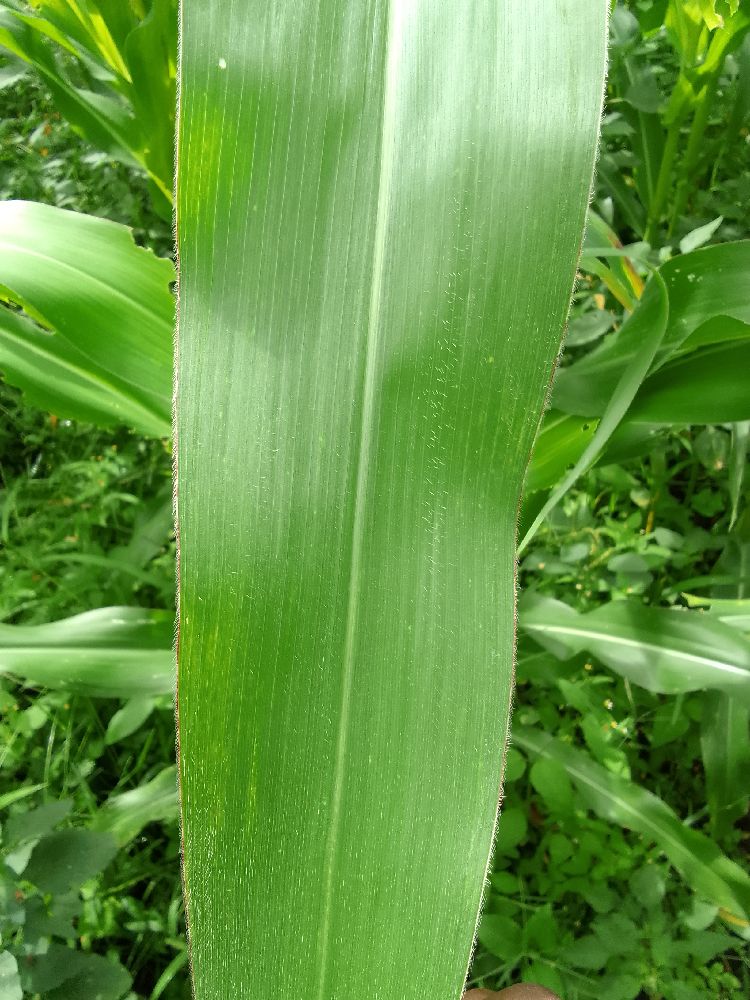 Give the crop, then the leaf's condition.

maize, healthy
